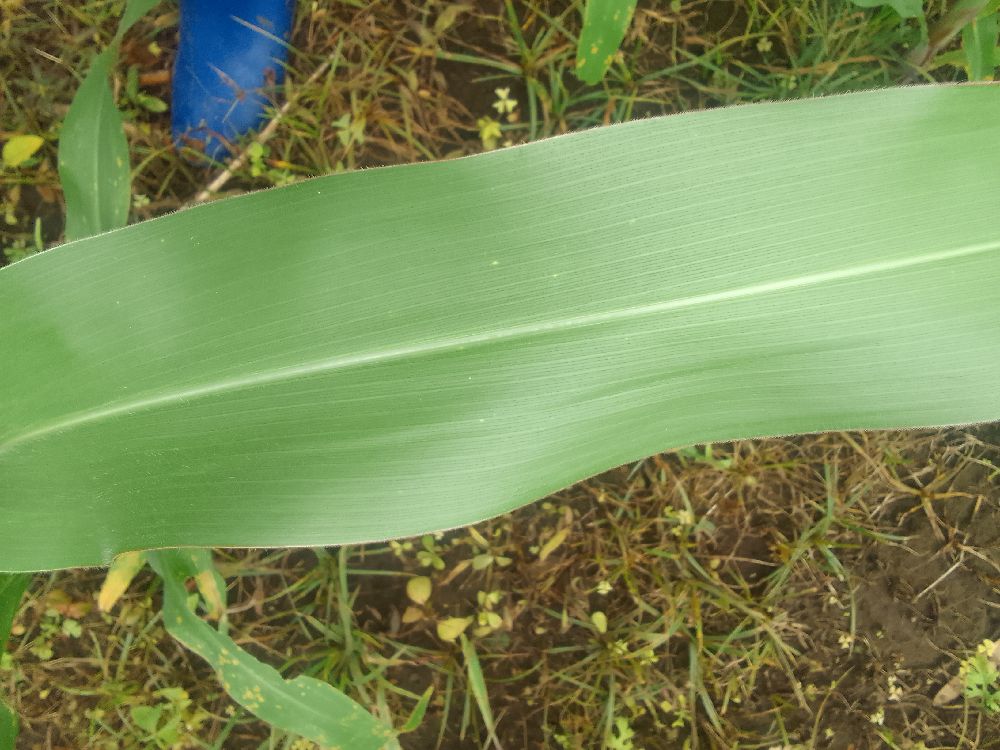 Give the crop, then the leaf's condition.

maize, healthy
